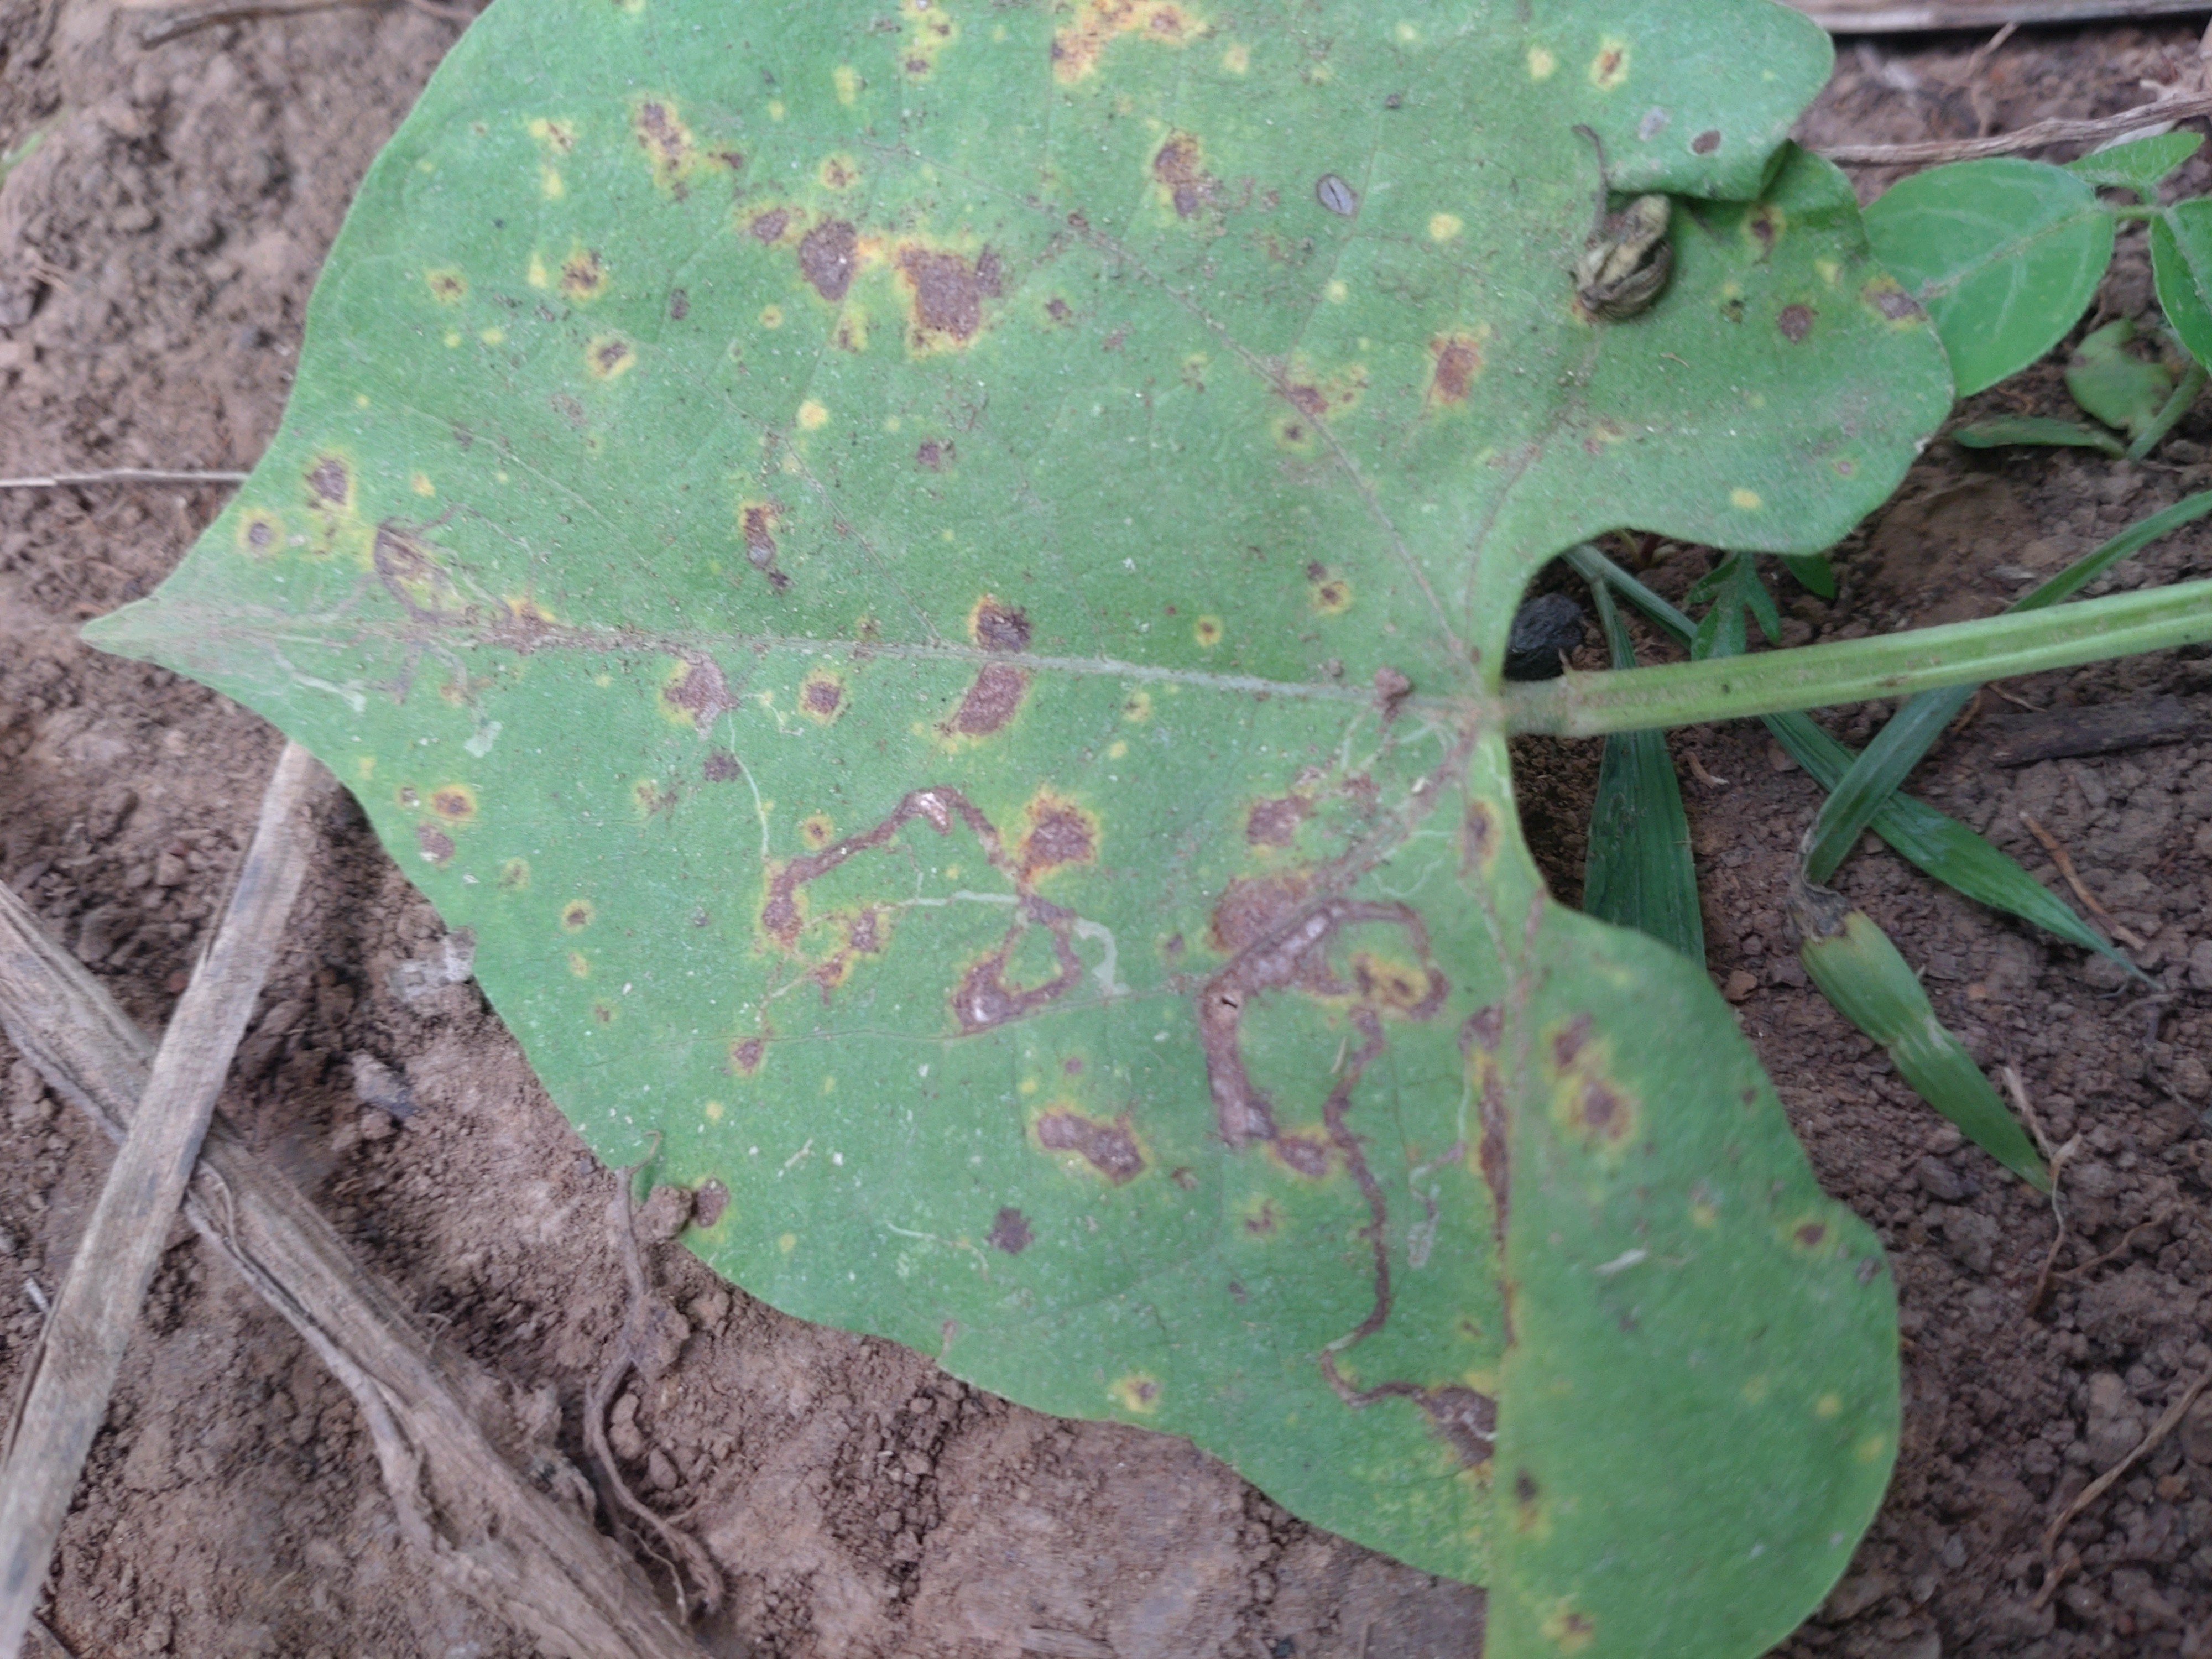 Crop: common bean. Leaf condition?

rust
